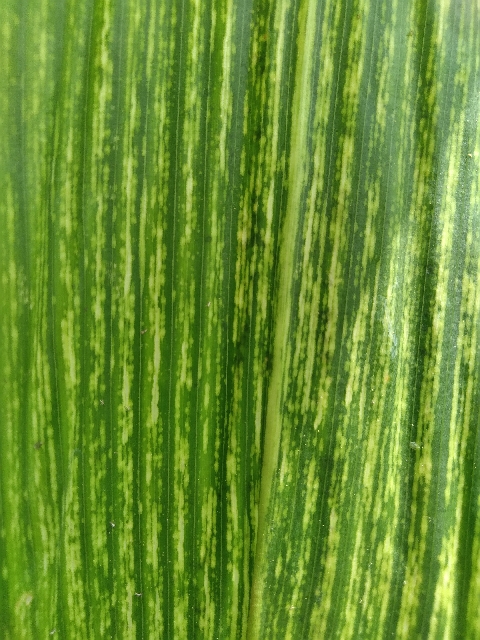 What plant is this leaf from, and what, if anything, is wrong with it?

maize, maize streak virus
